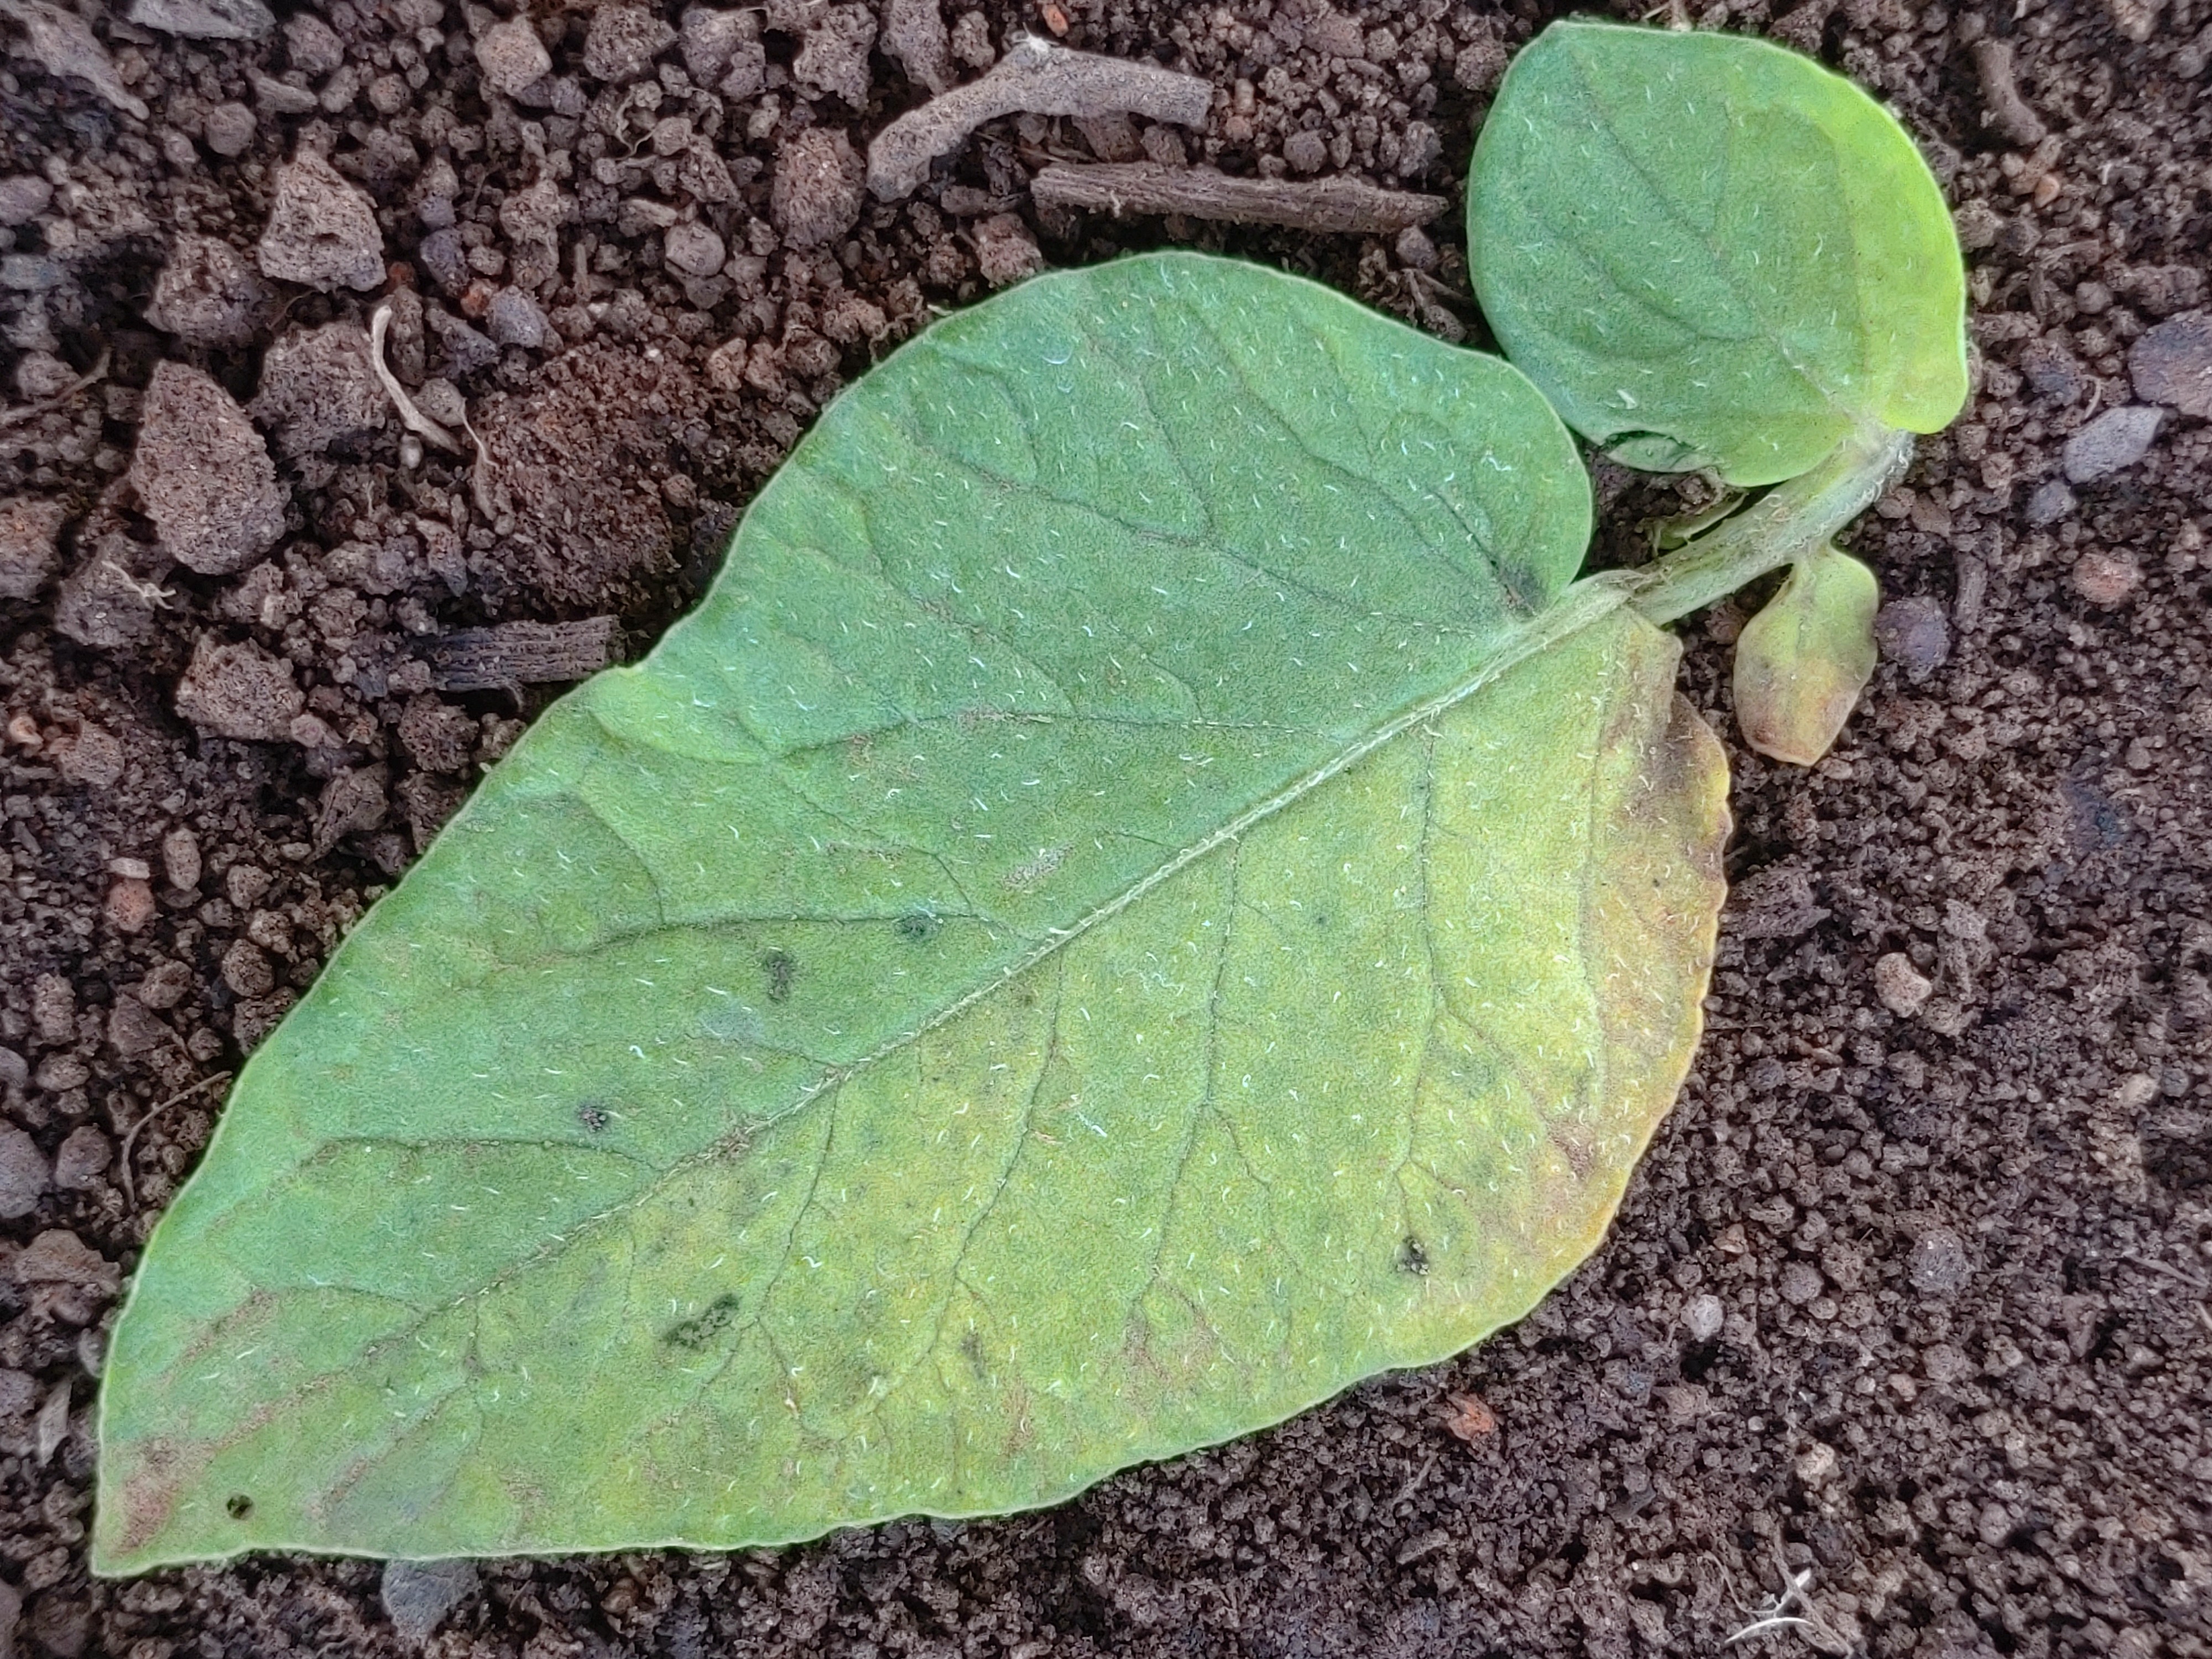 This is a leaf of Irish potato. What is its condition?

late blight
